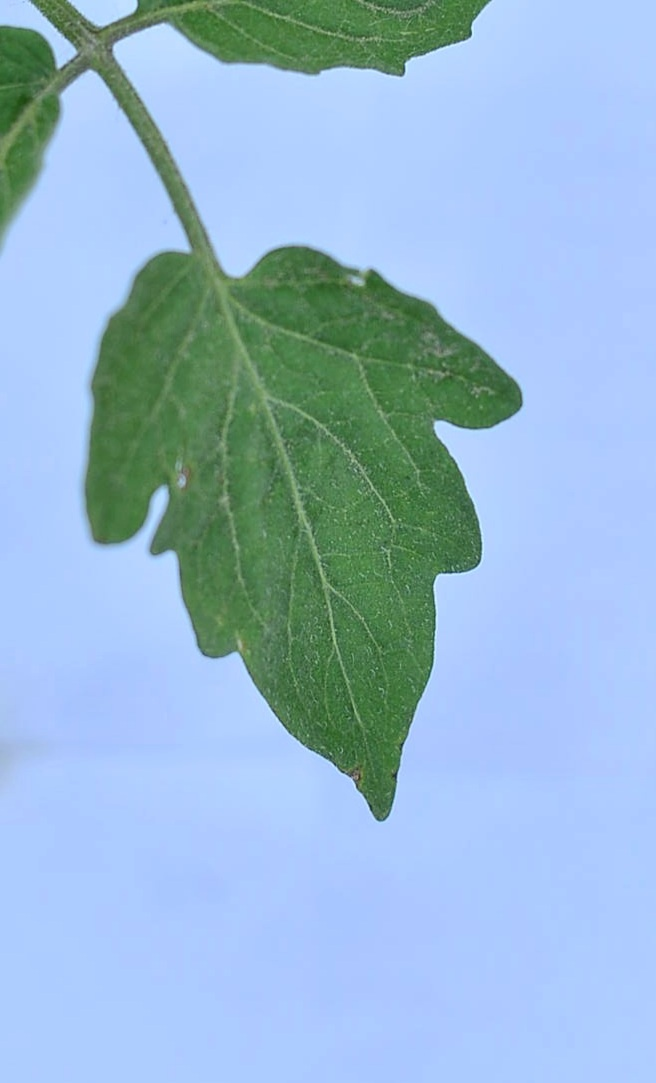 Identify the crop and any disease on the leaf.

tomato, healthy
